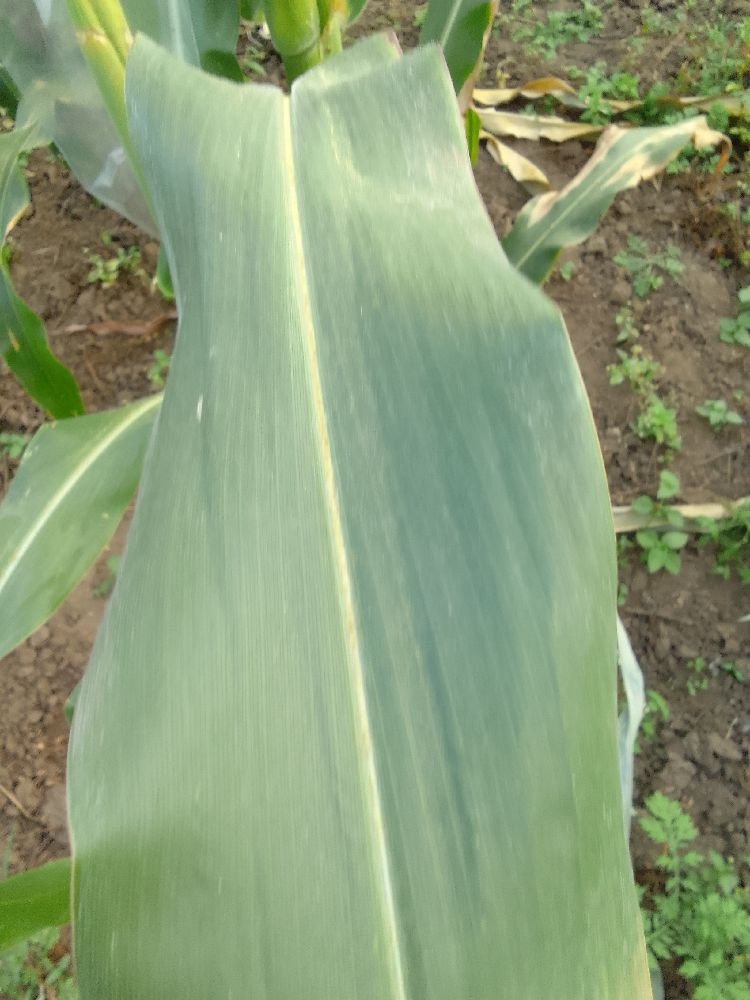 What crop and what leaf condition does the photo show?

maize, healthy
